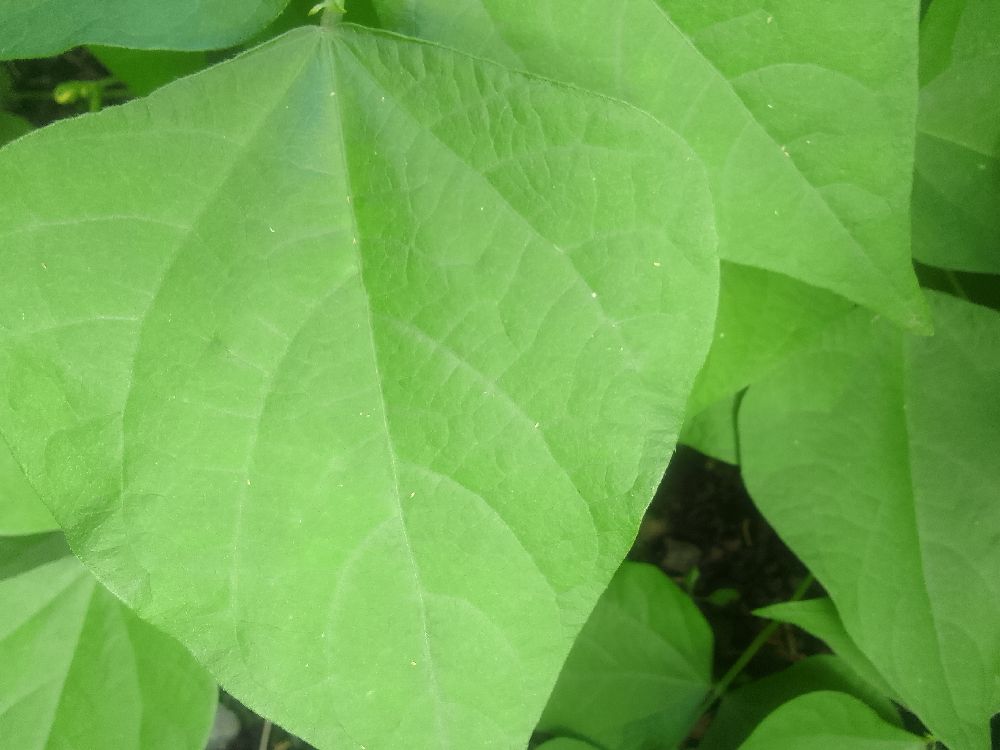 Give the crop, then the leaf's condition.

common bean, healthy
